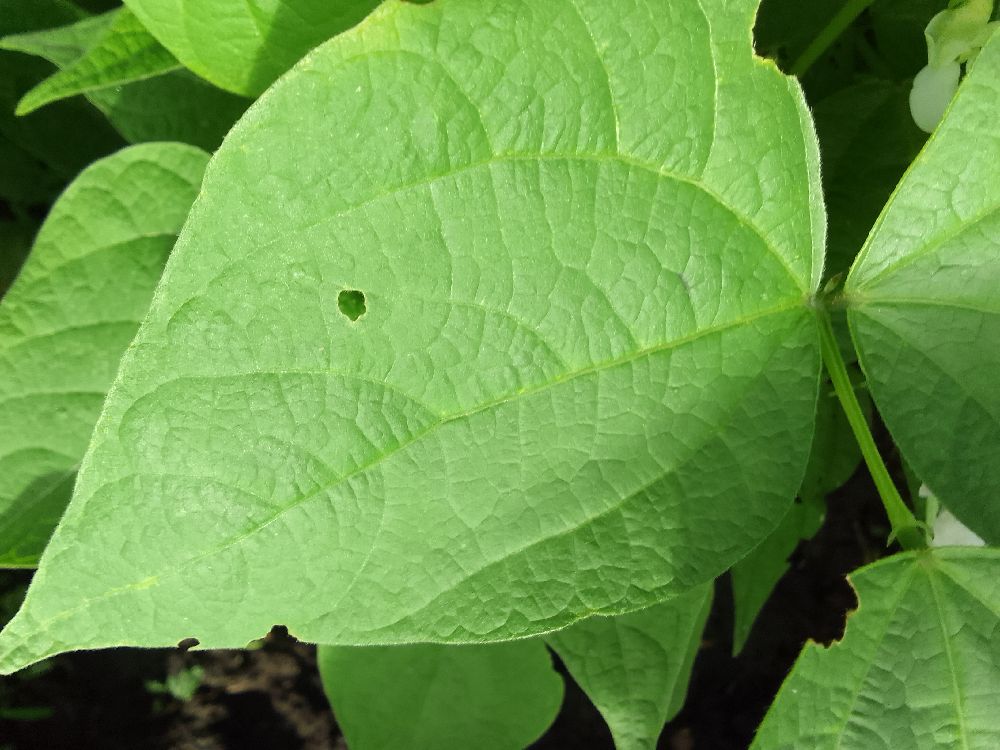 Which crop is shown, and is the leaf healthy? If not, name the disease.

common bean, healthy
